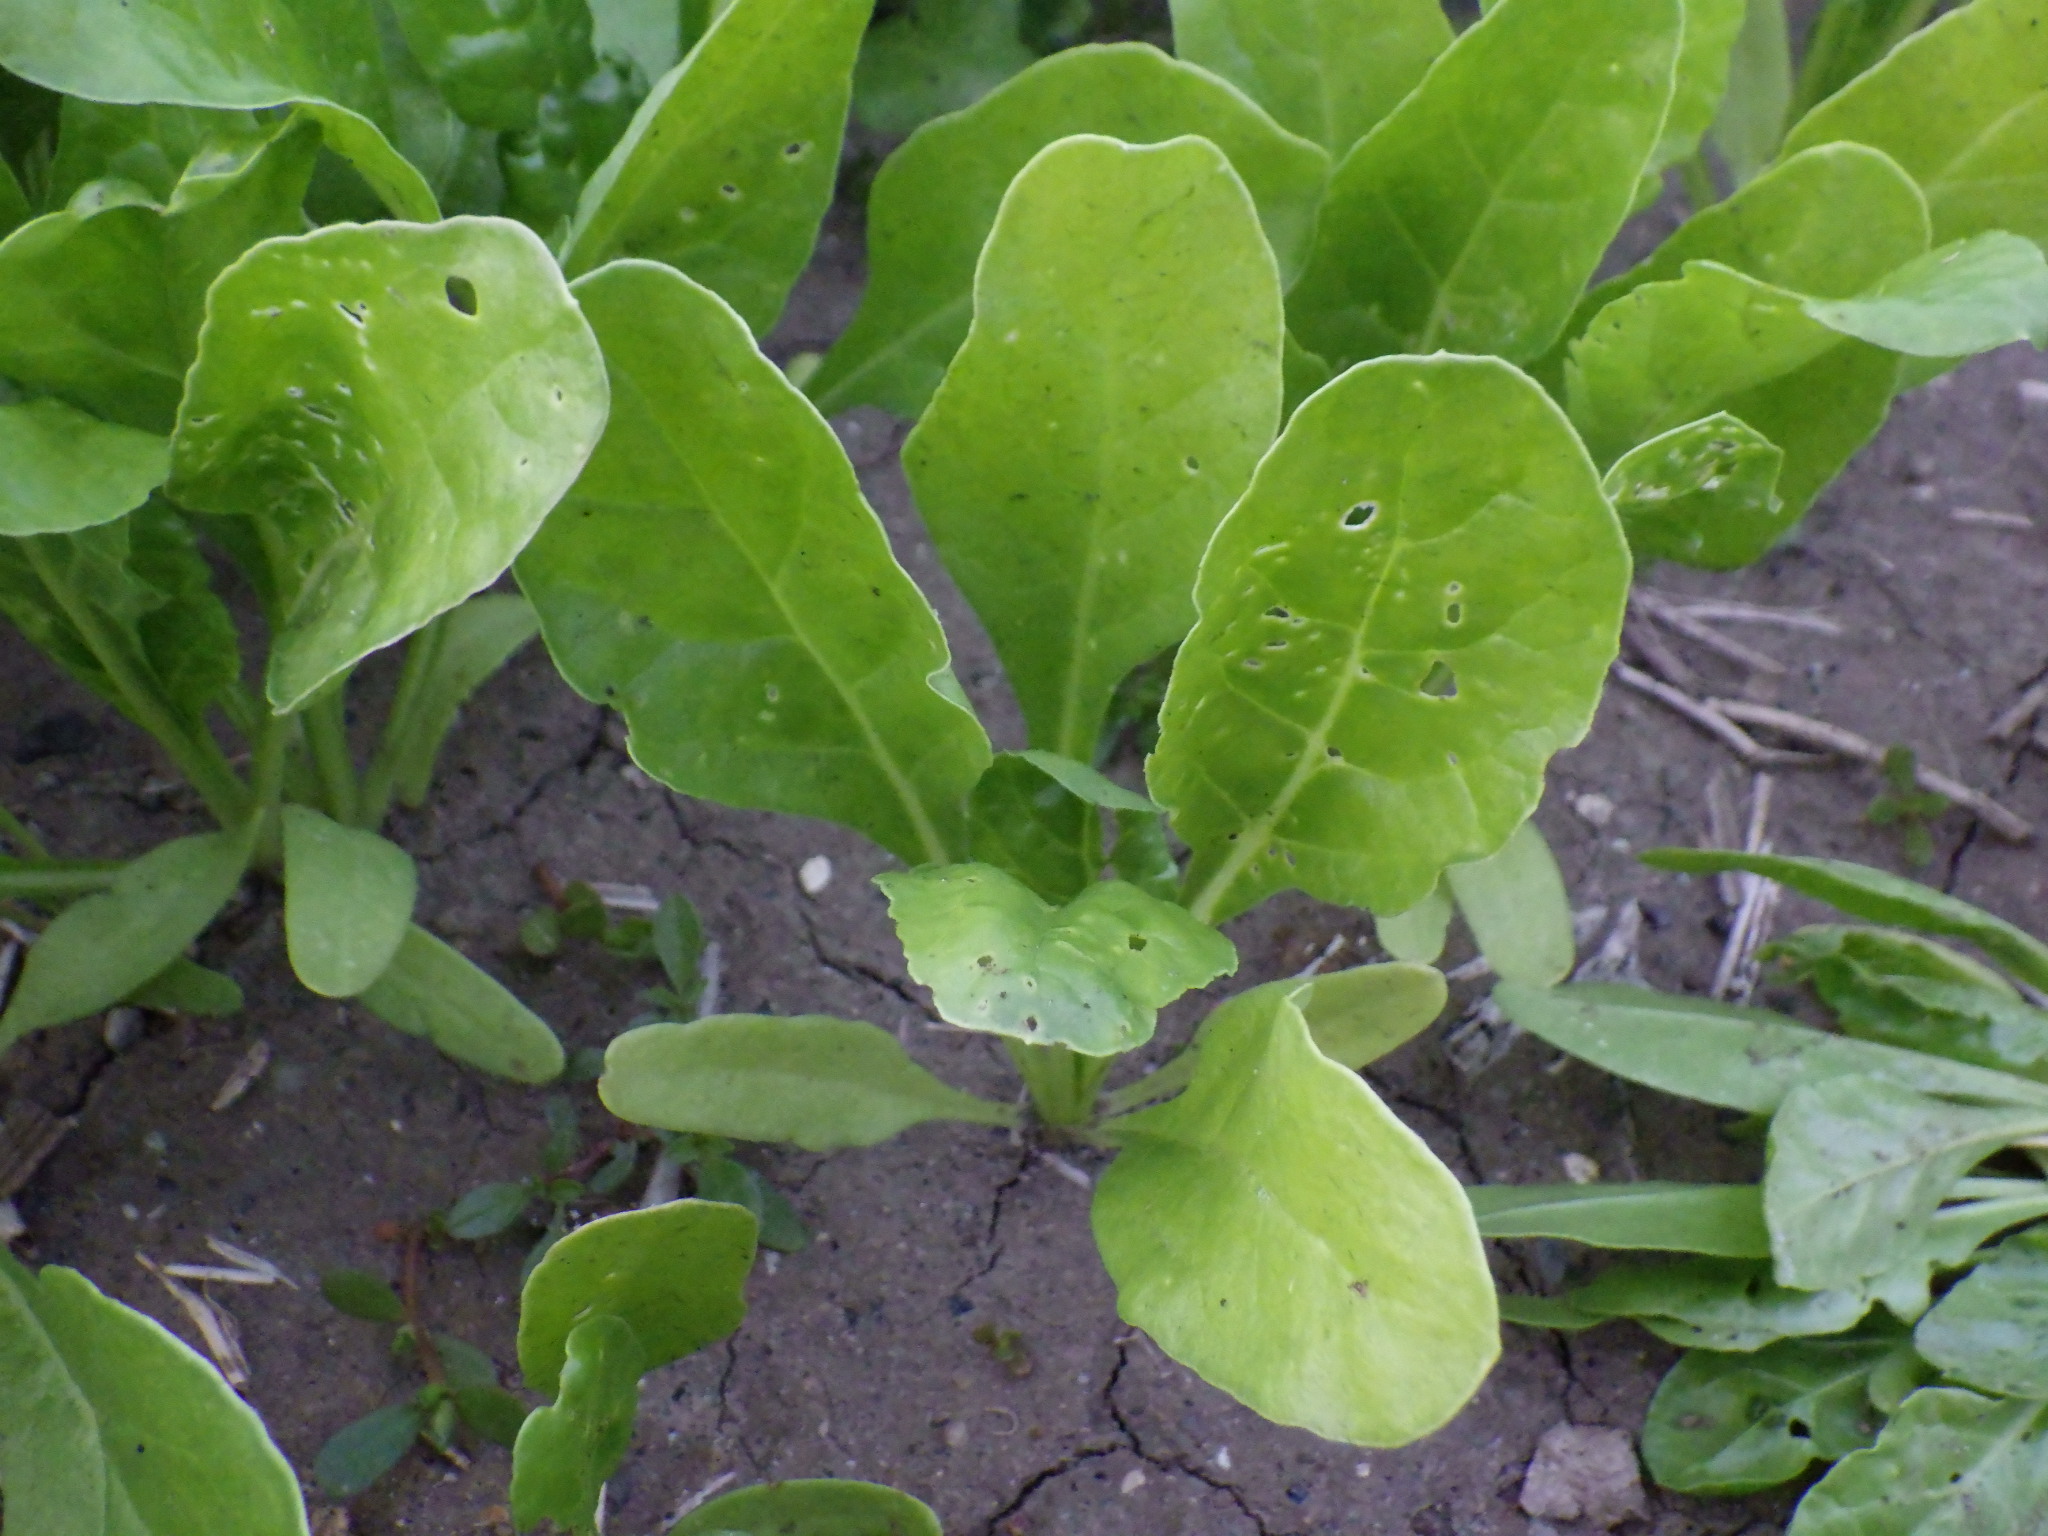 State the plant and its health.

chard, cercospora, phytophagous
